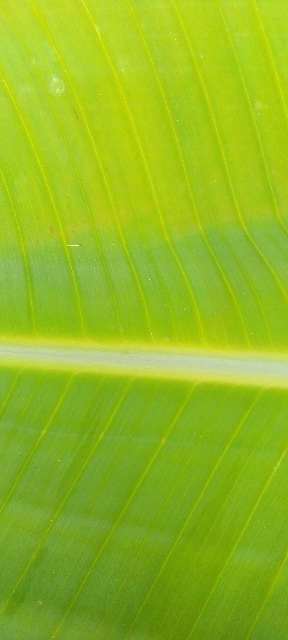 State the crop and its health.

banana, healthy
